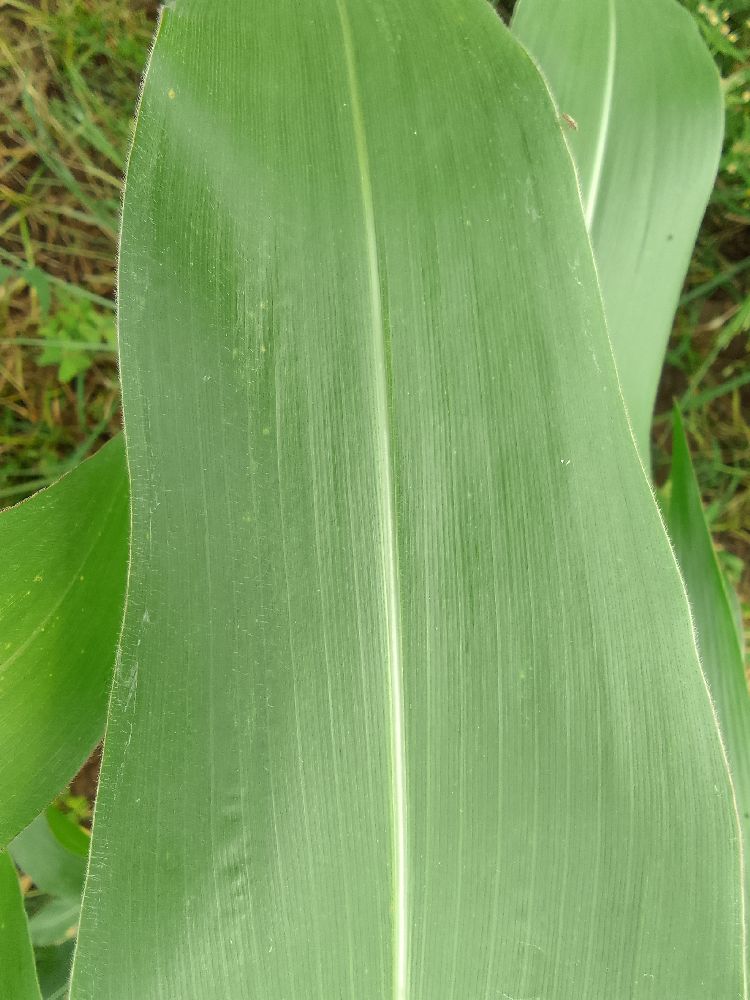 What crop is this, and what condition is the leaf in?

maize, healthy
